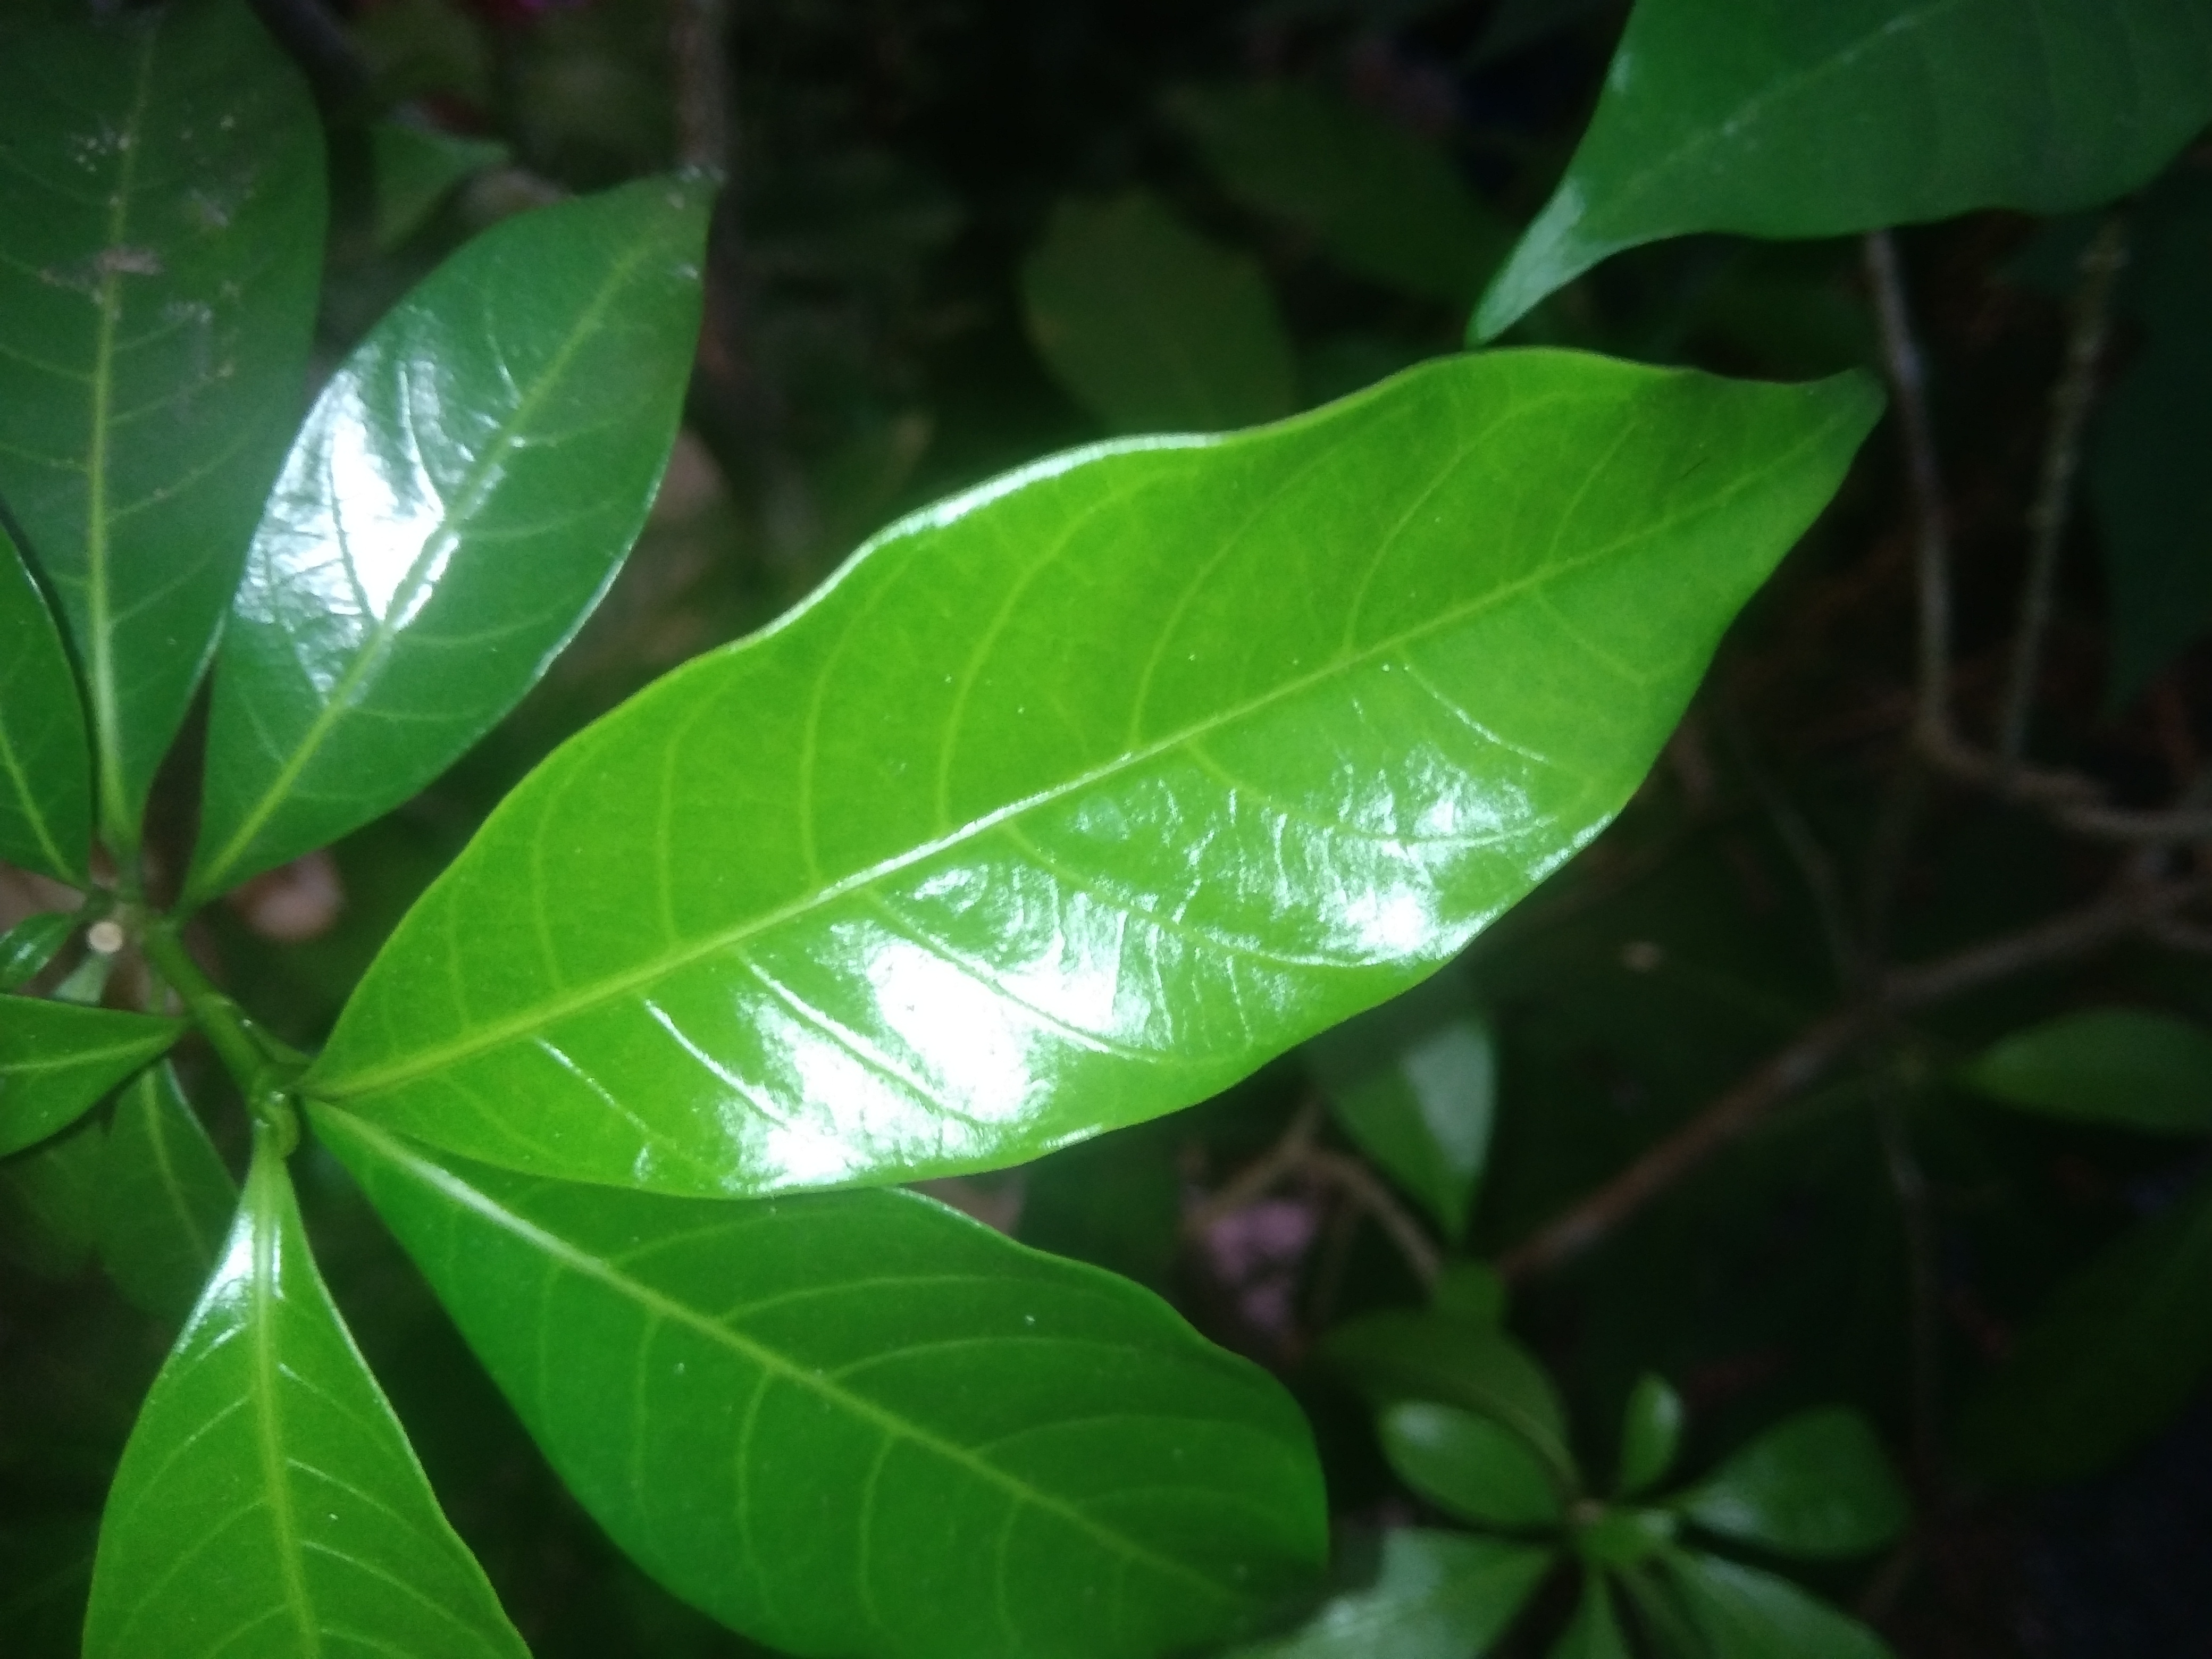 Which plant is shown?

togor
